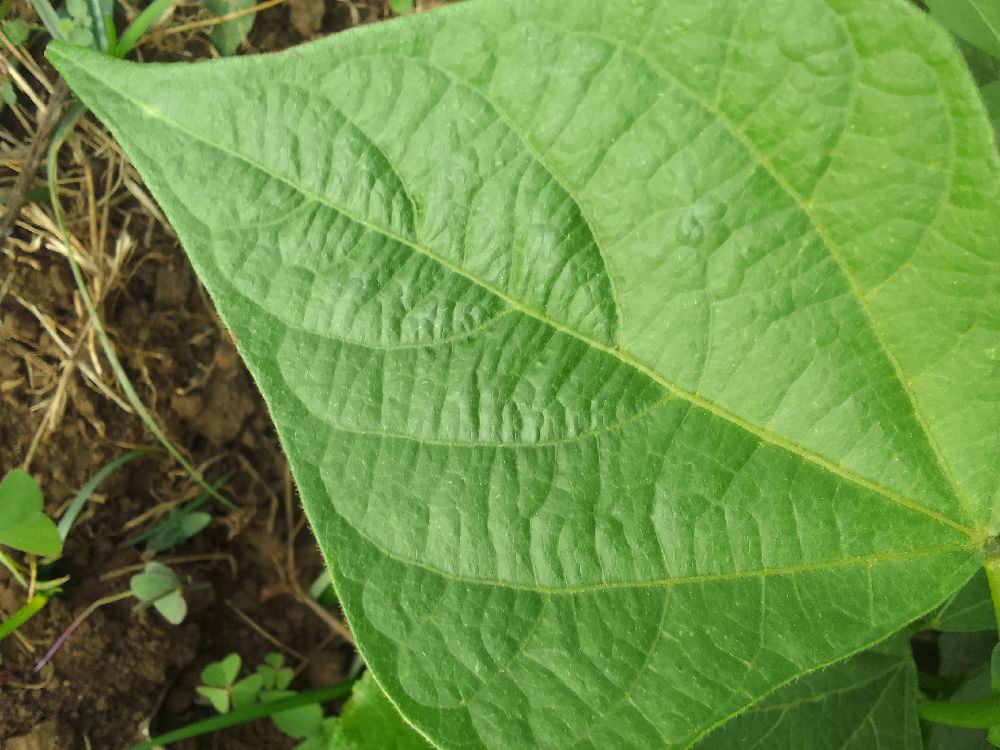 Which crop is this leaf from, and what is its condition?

common bean, healthy
